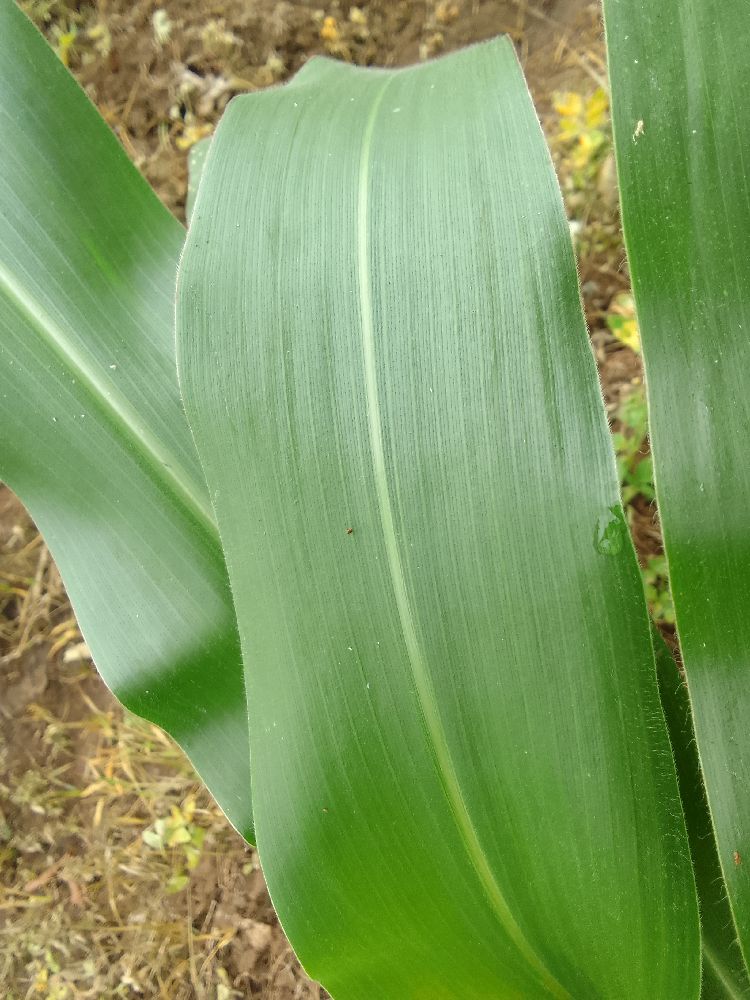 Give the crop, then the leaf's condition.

maize, healthy
